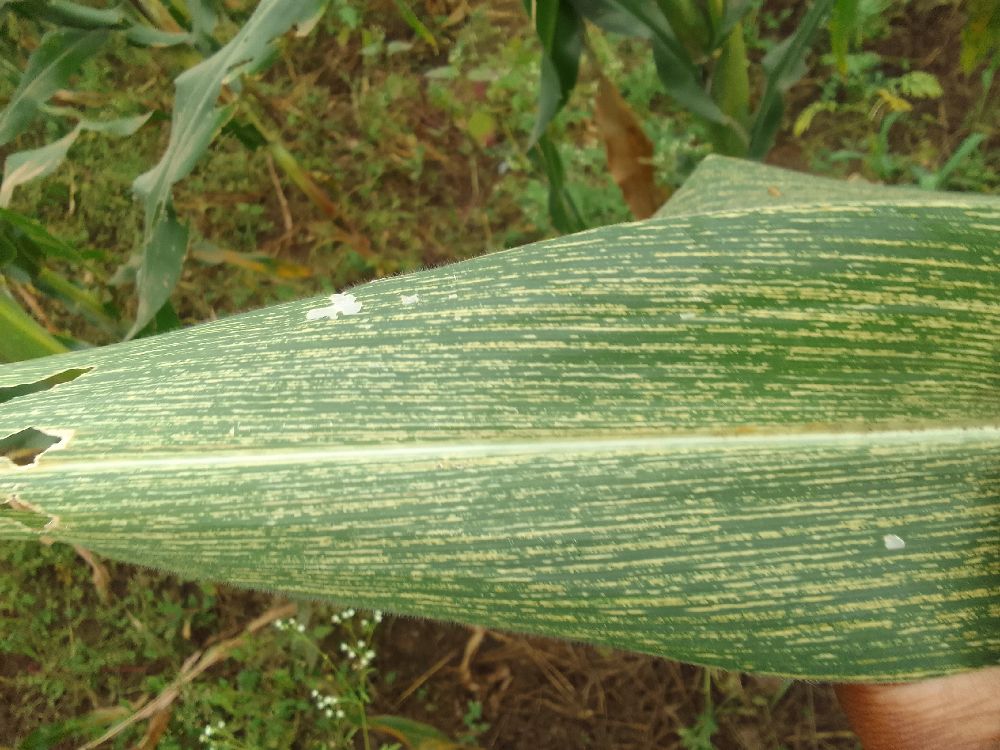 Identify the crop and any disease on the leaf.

maize, maize streak virus
